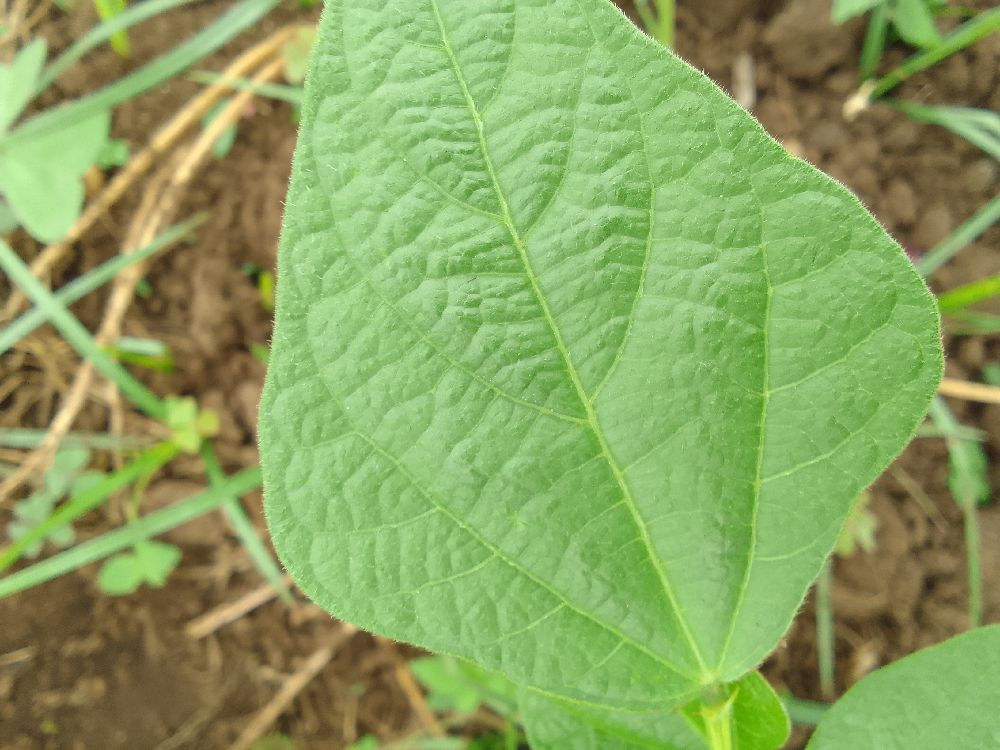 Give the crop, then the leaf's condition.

common bean, healthy
